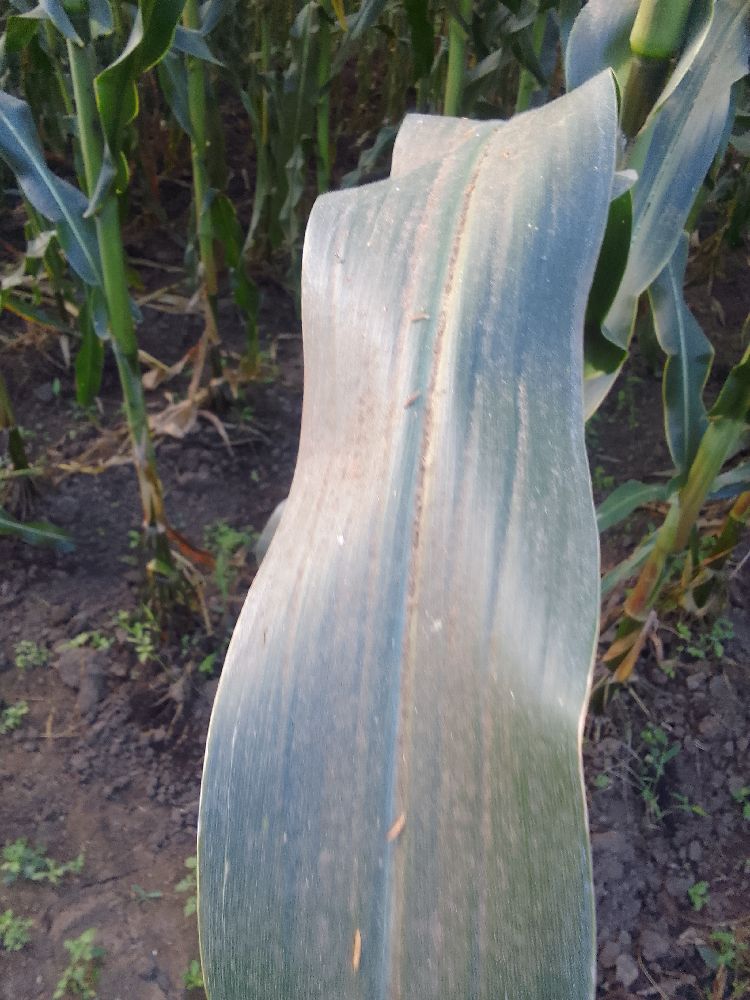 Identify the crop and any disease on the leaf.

maize, healthy
